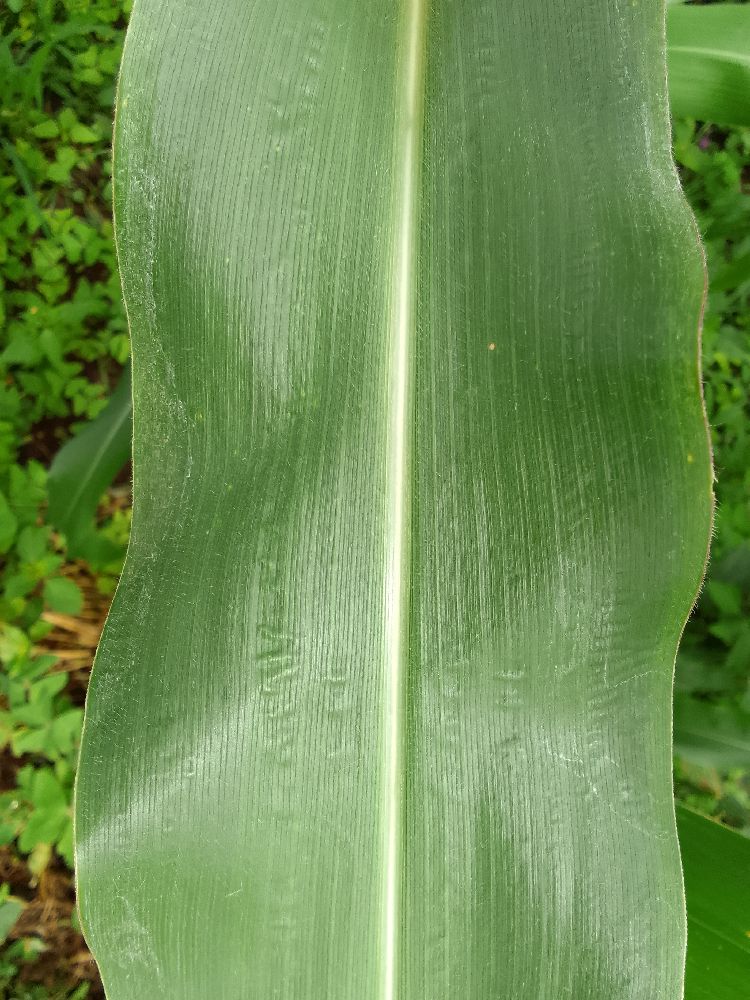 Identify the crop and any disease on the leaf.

maize, healthy
